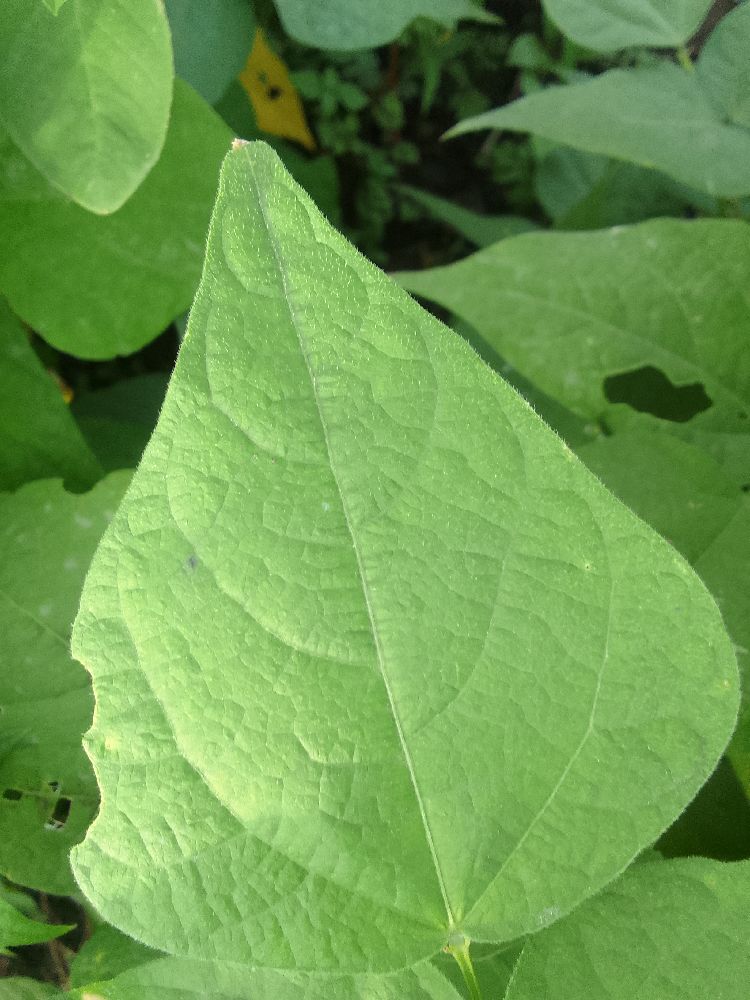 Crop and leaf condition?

common bean, healthy
